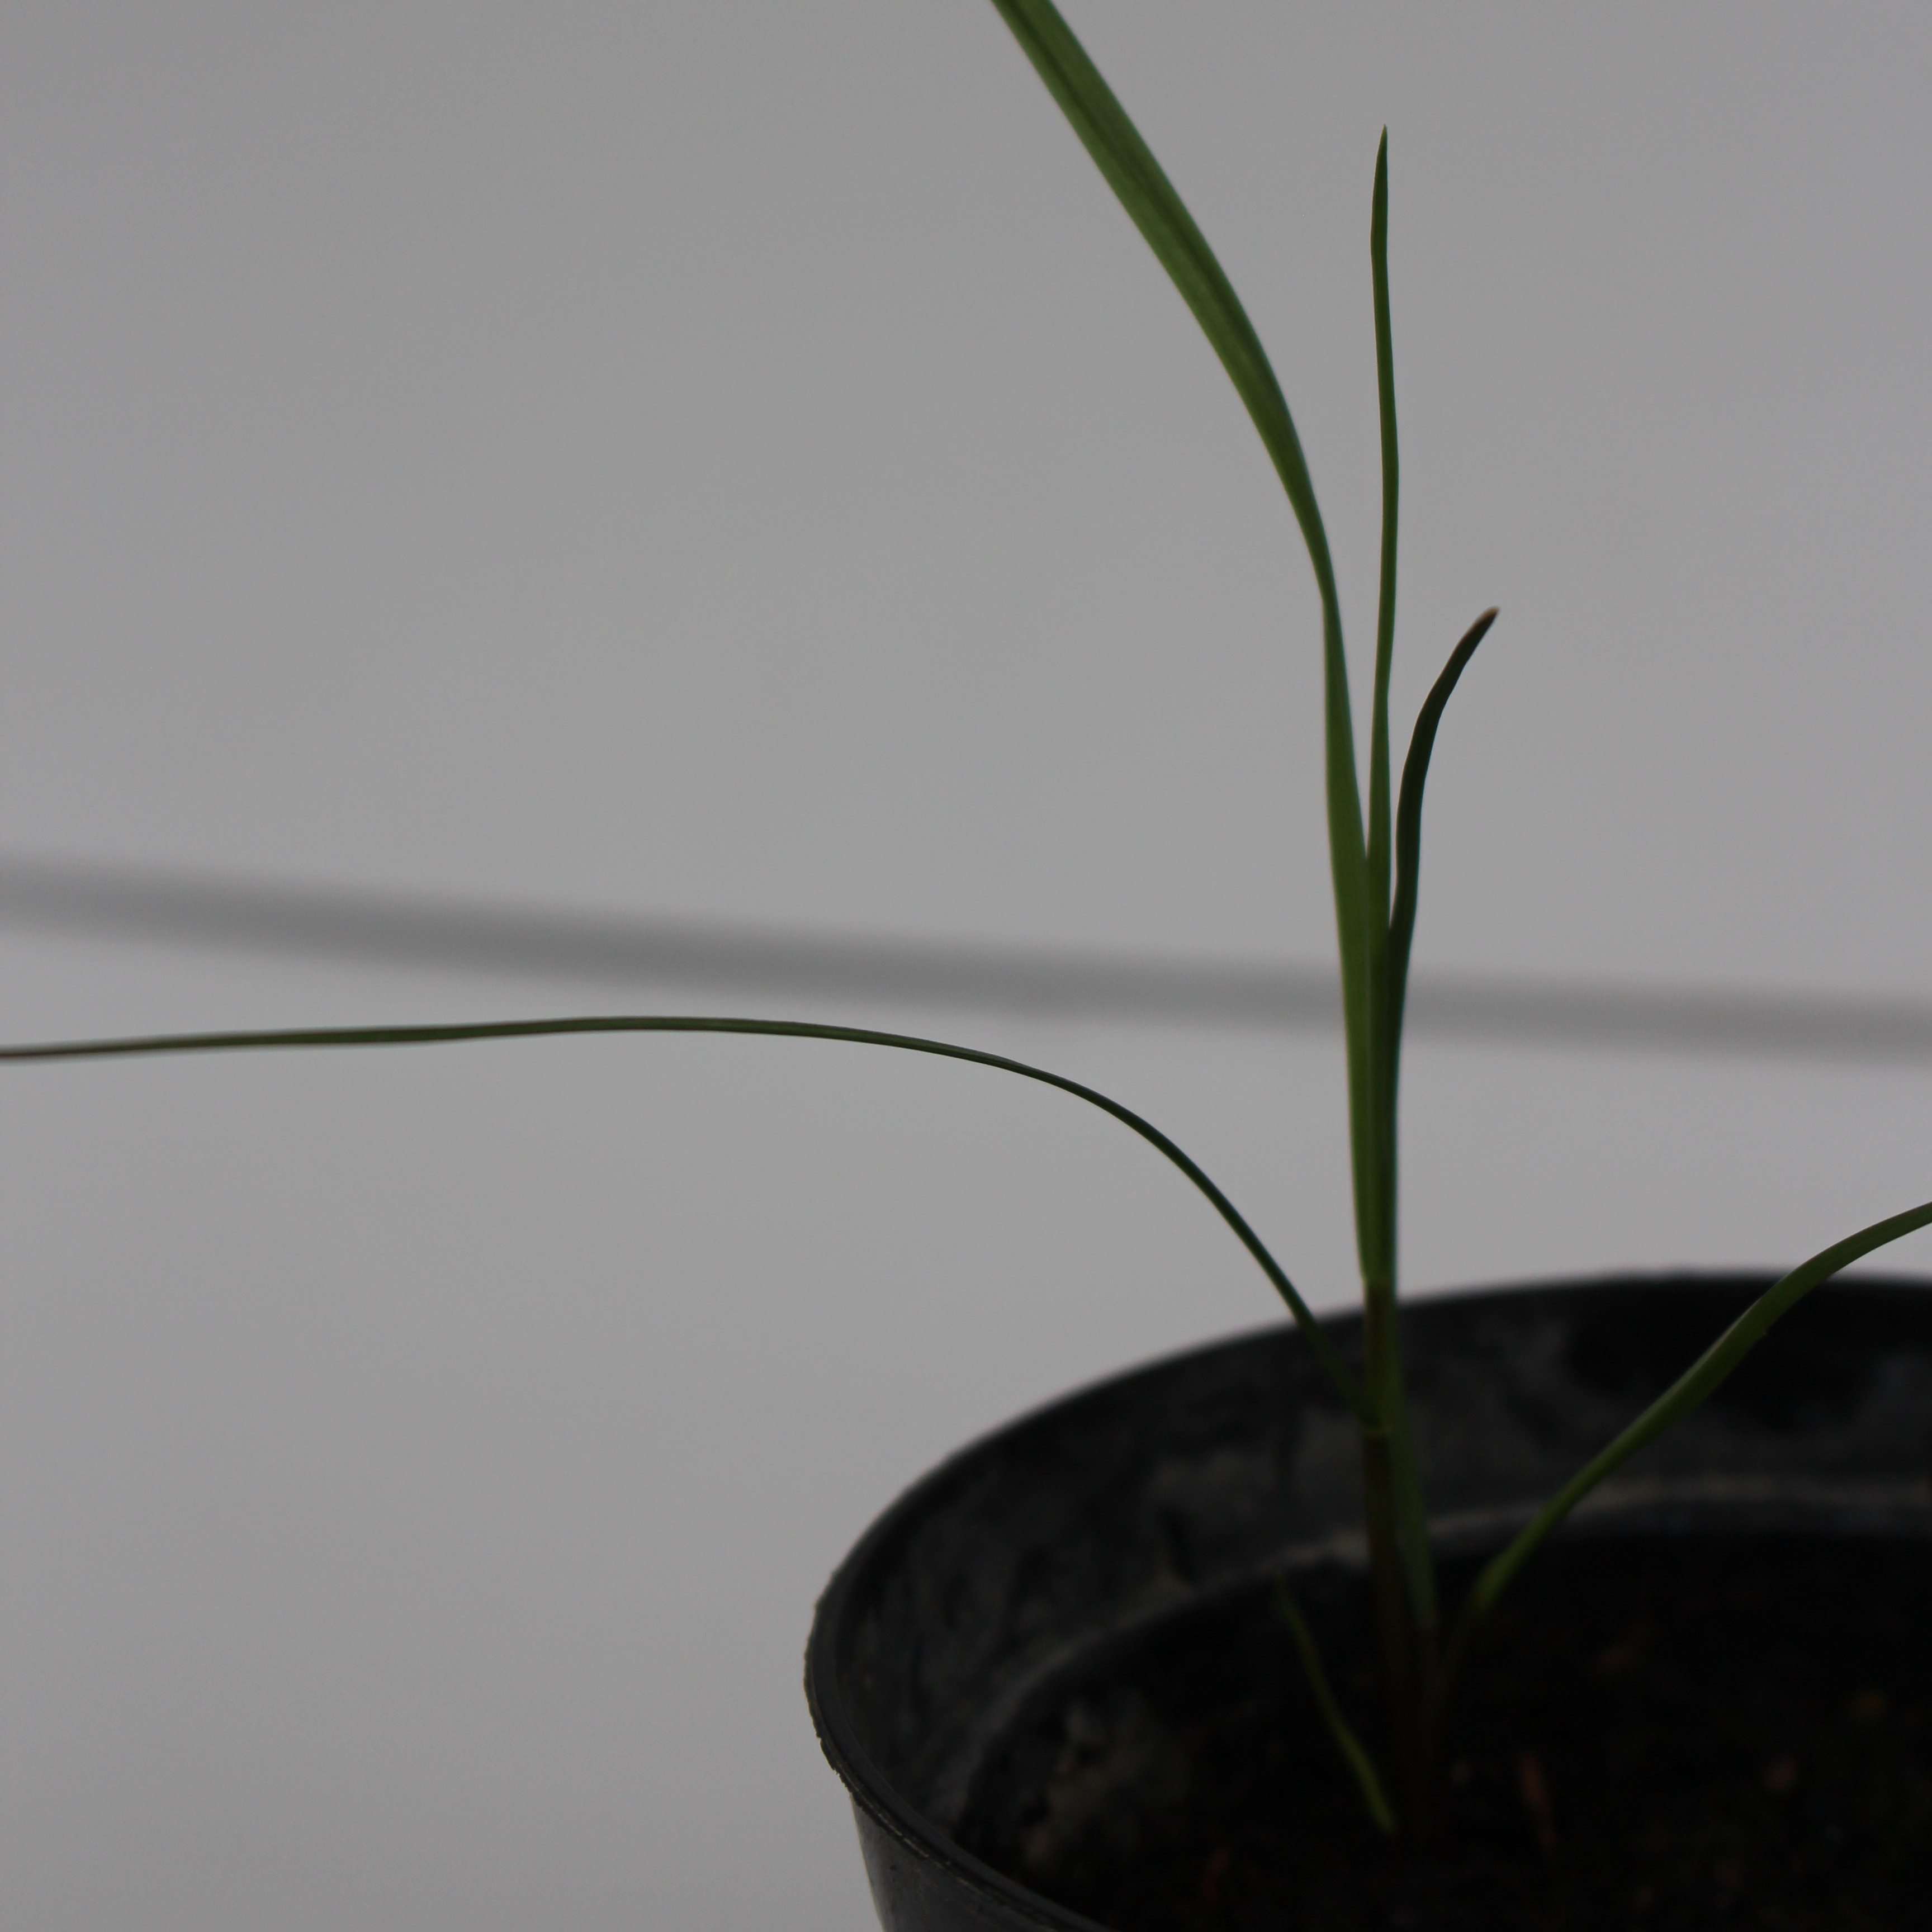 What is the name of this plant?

Lolium multiflorum
